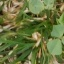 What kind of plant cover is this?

unstructured weed
